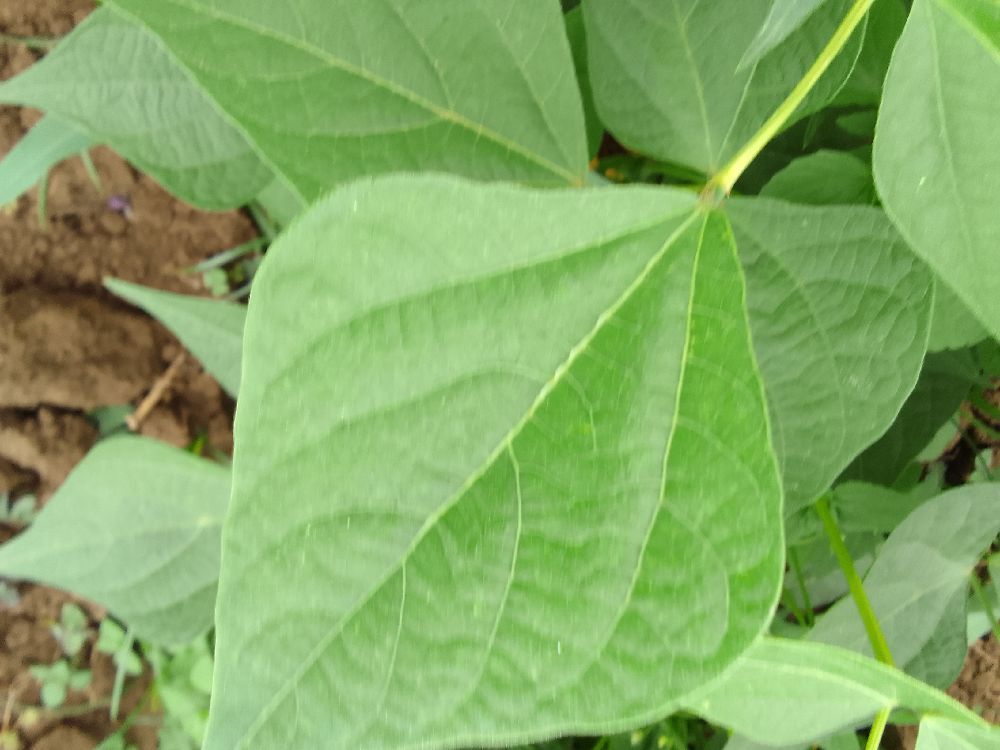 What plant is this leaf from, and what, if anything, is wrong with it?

common bean, healthy
